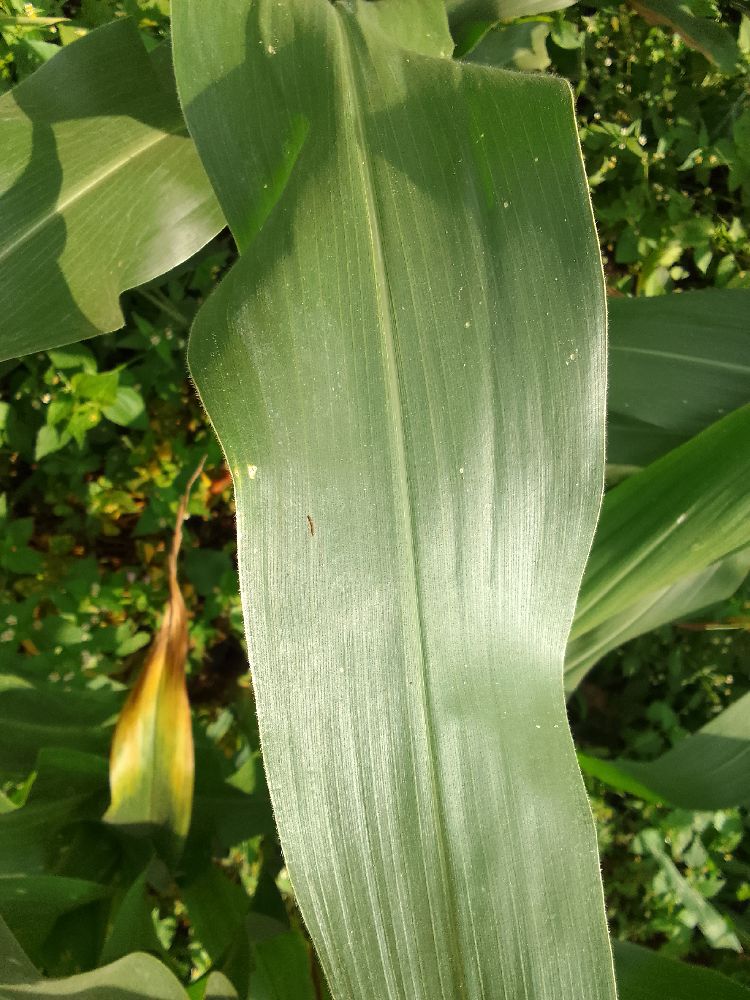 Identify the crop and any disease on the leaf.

maize, healthy
